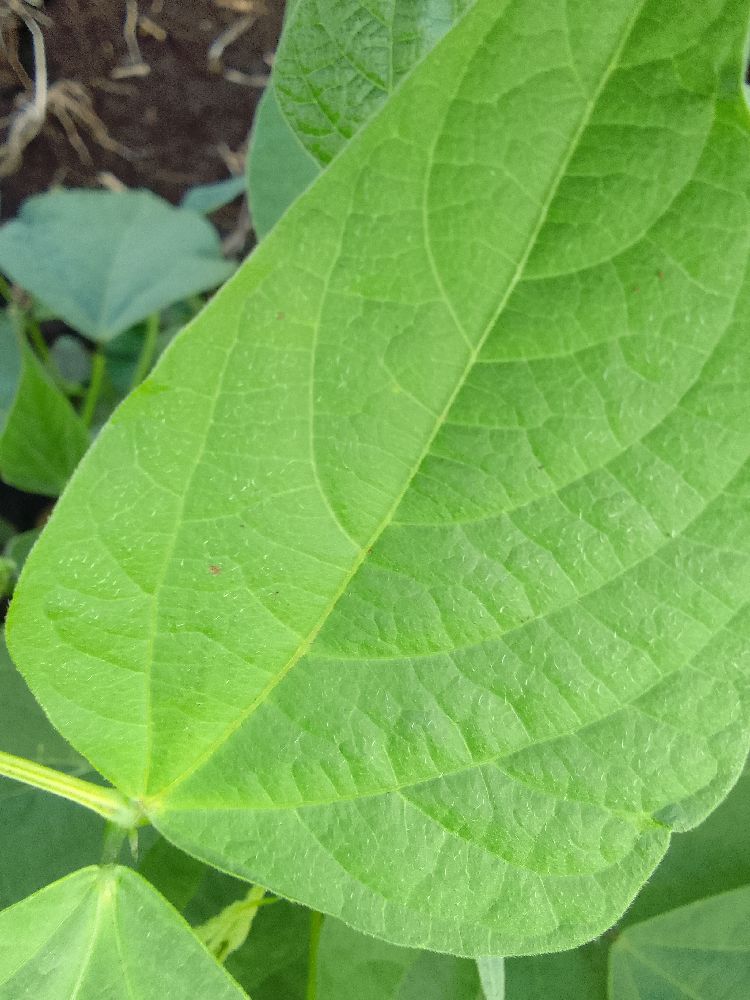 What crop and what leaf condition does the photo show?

common bean, healthy
